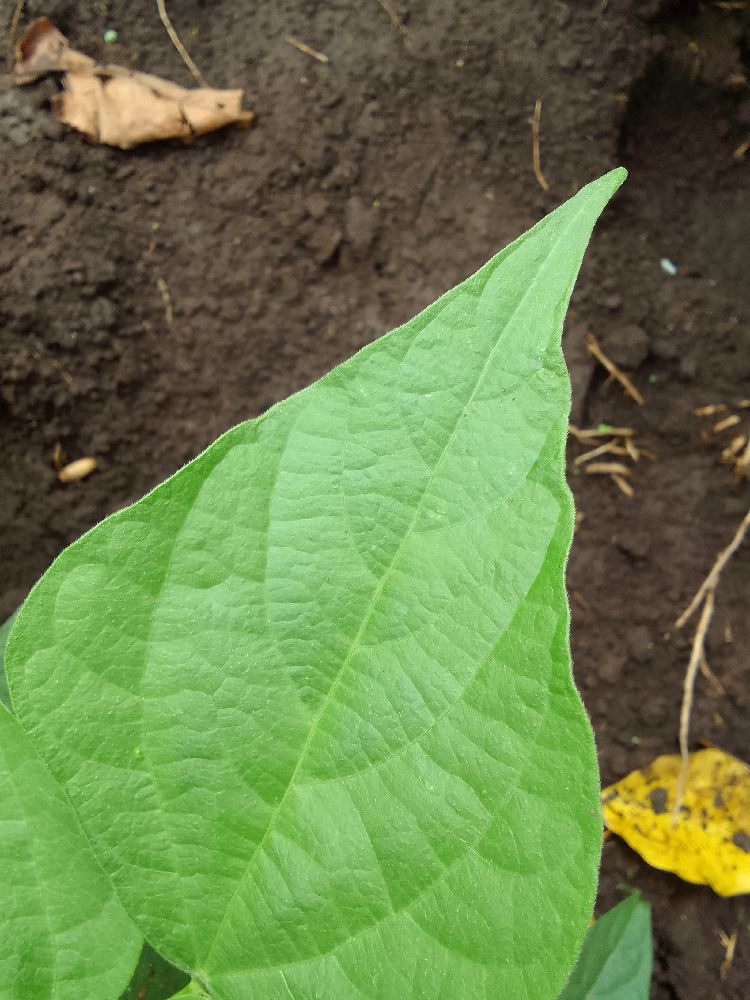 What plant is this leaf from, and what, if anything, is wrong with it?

common bean, healthy
